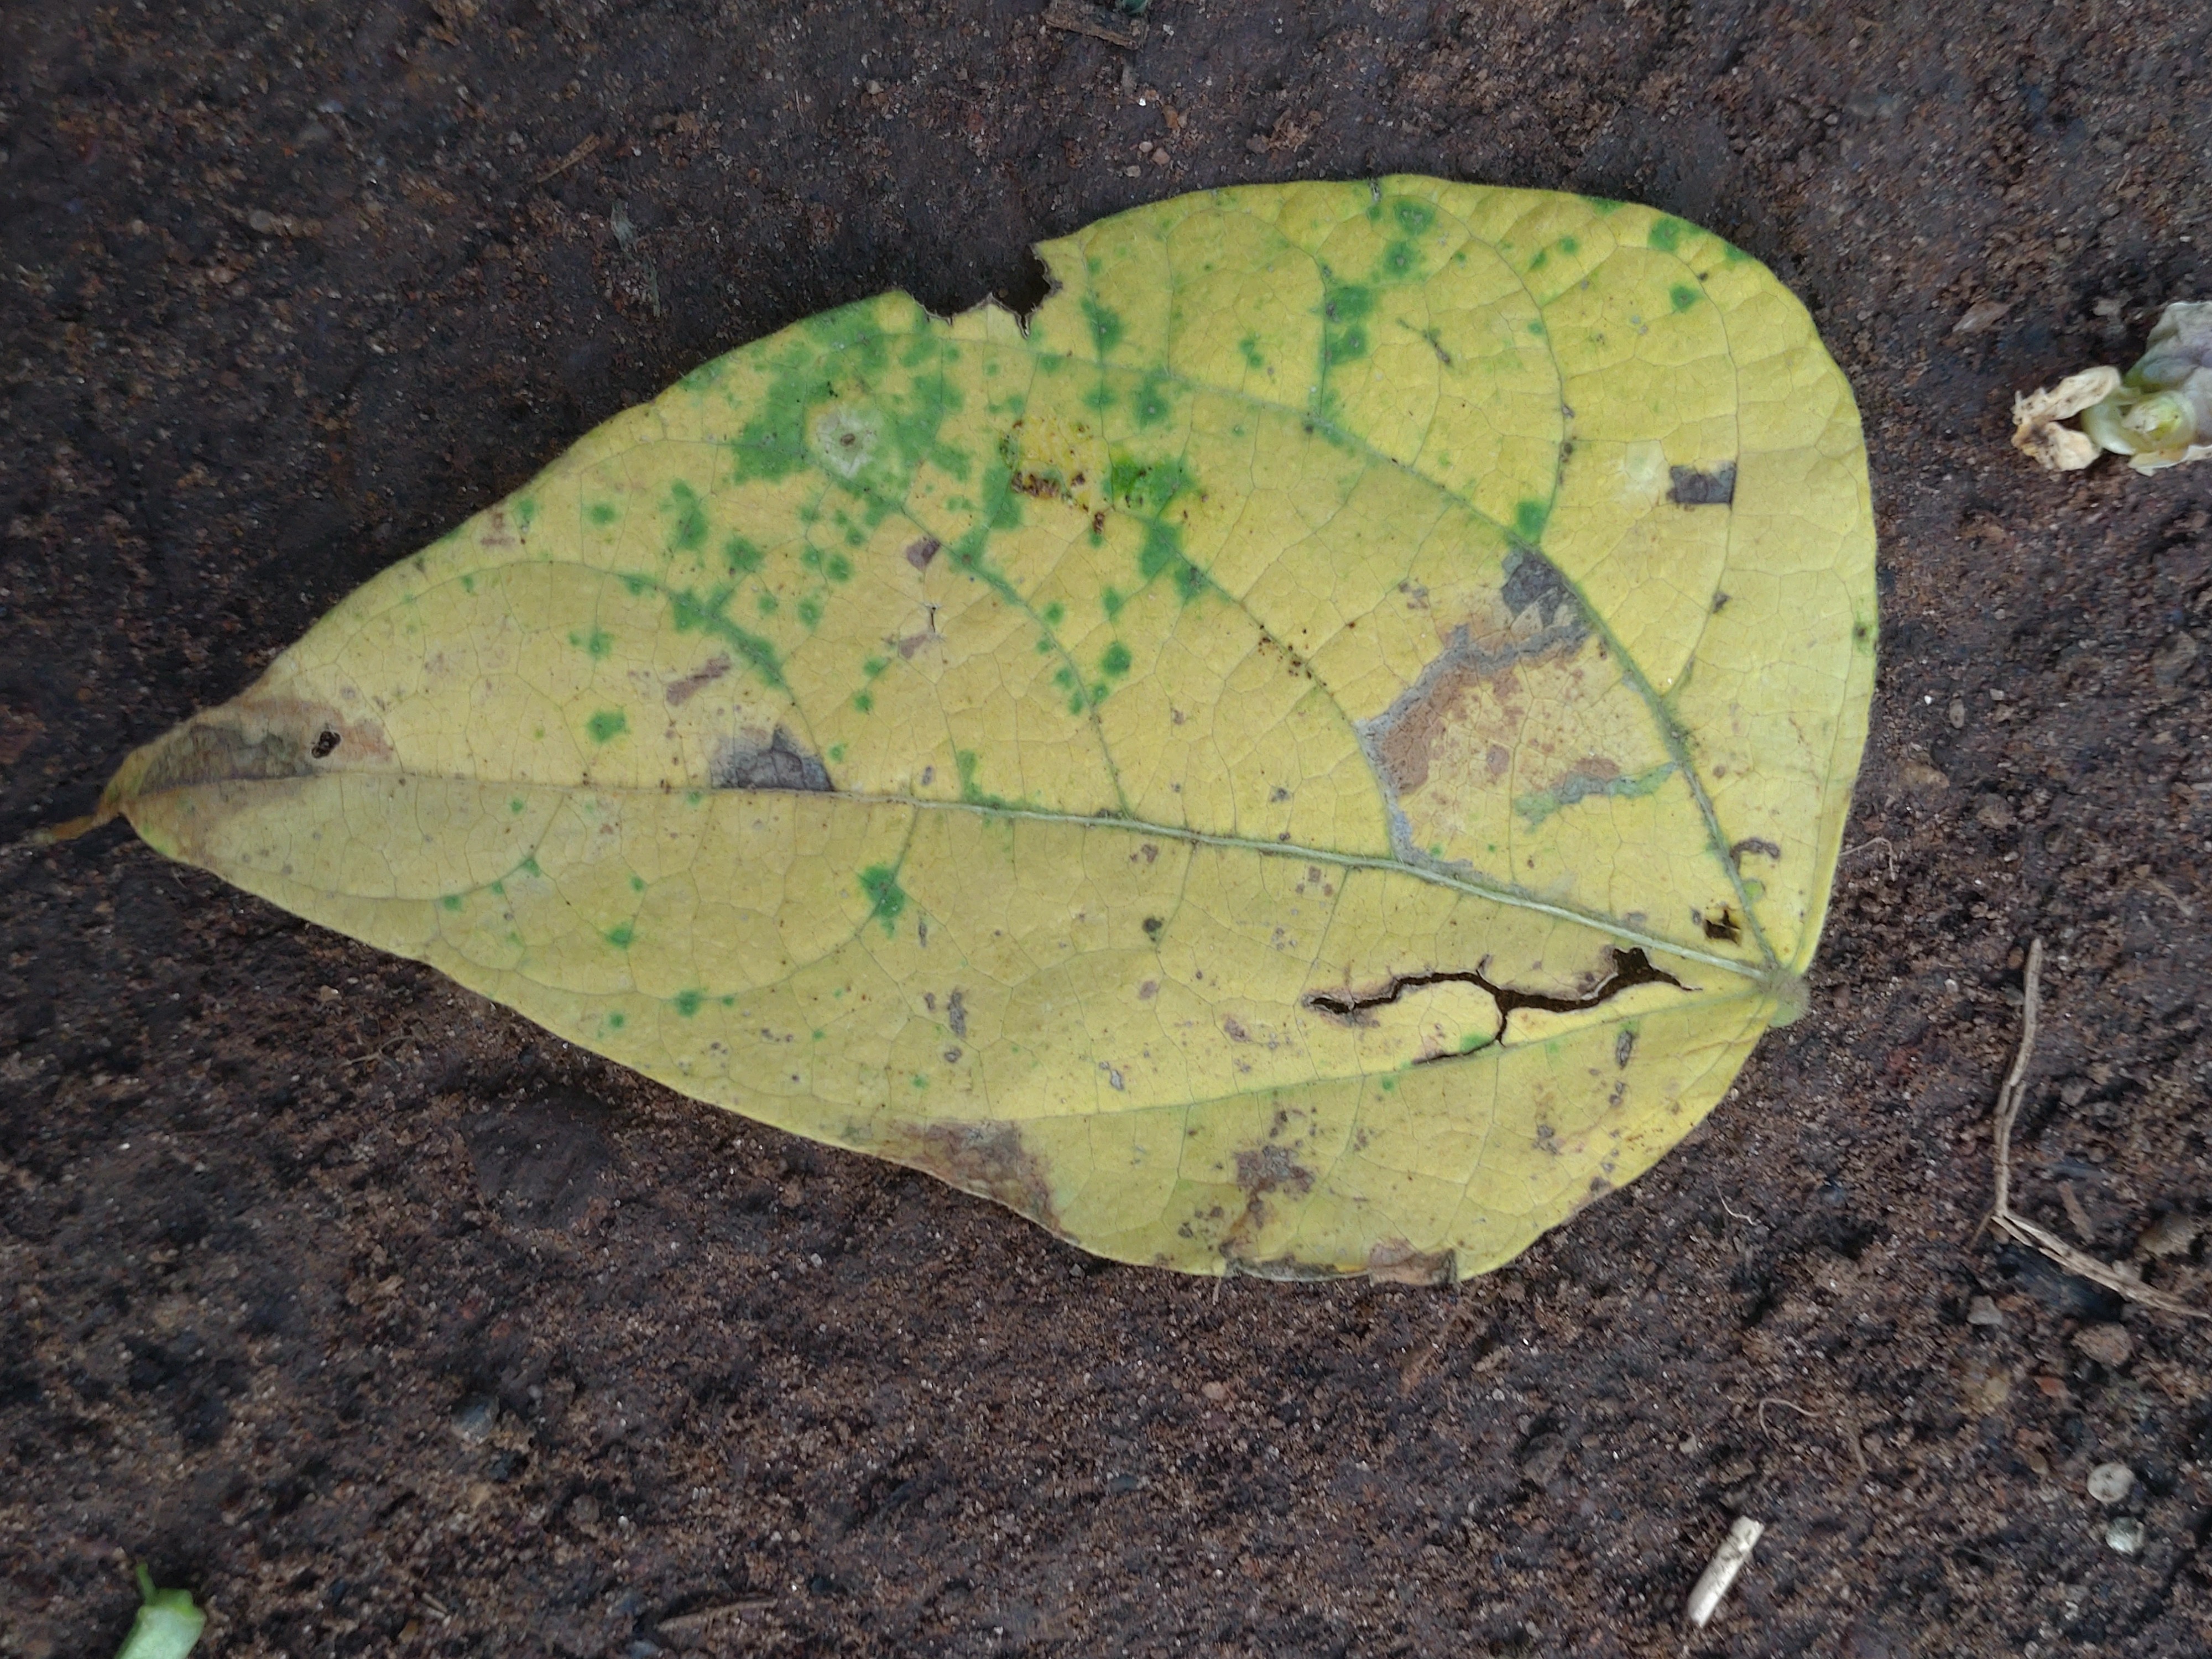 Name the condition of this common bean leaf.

anthracnose
